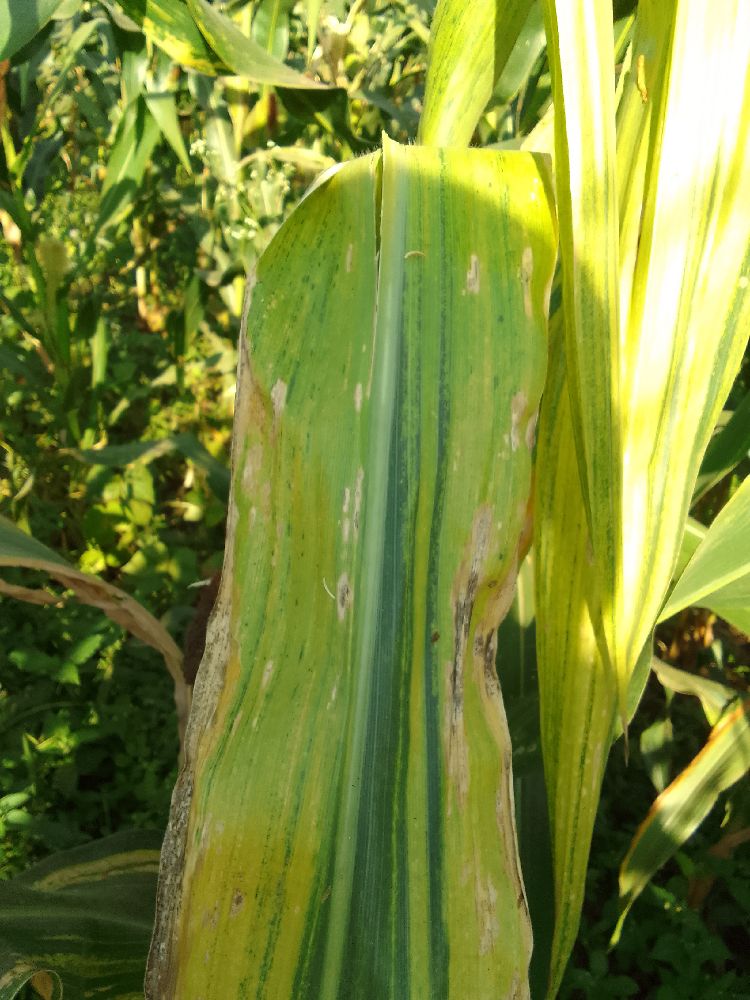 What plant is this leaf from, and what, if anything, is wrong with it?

maize, maize lethal necrosis
